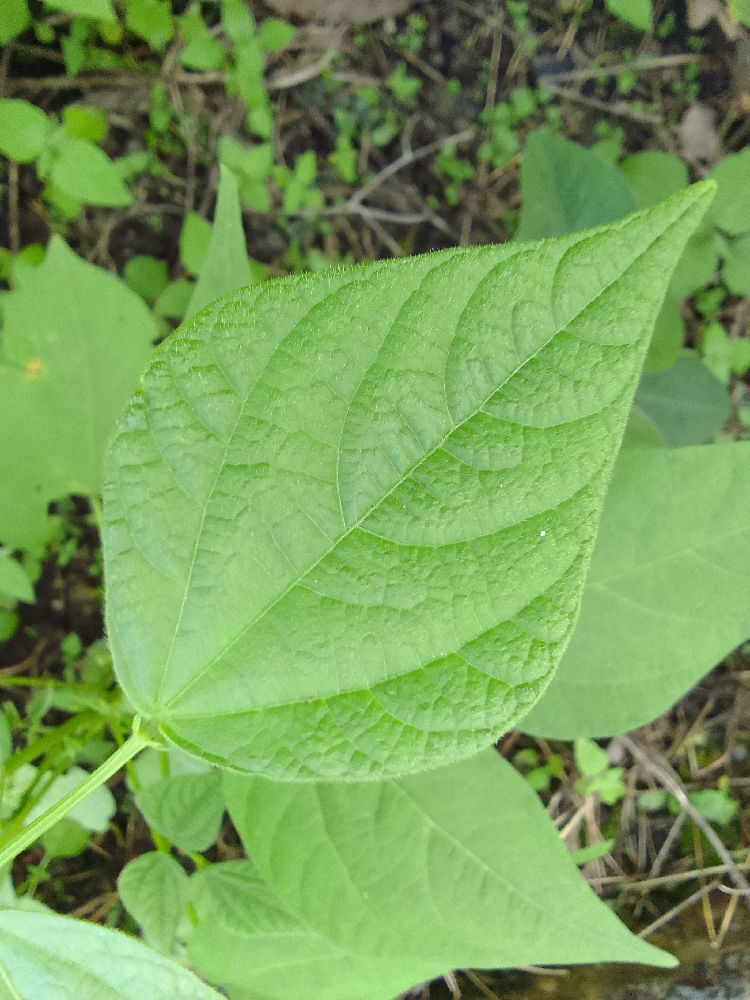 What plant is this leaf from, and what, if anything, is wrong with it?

common bean, healthy
